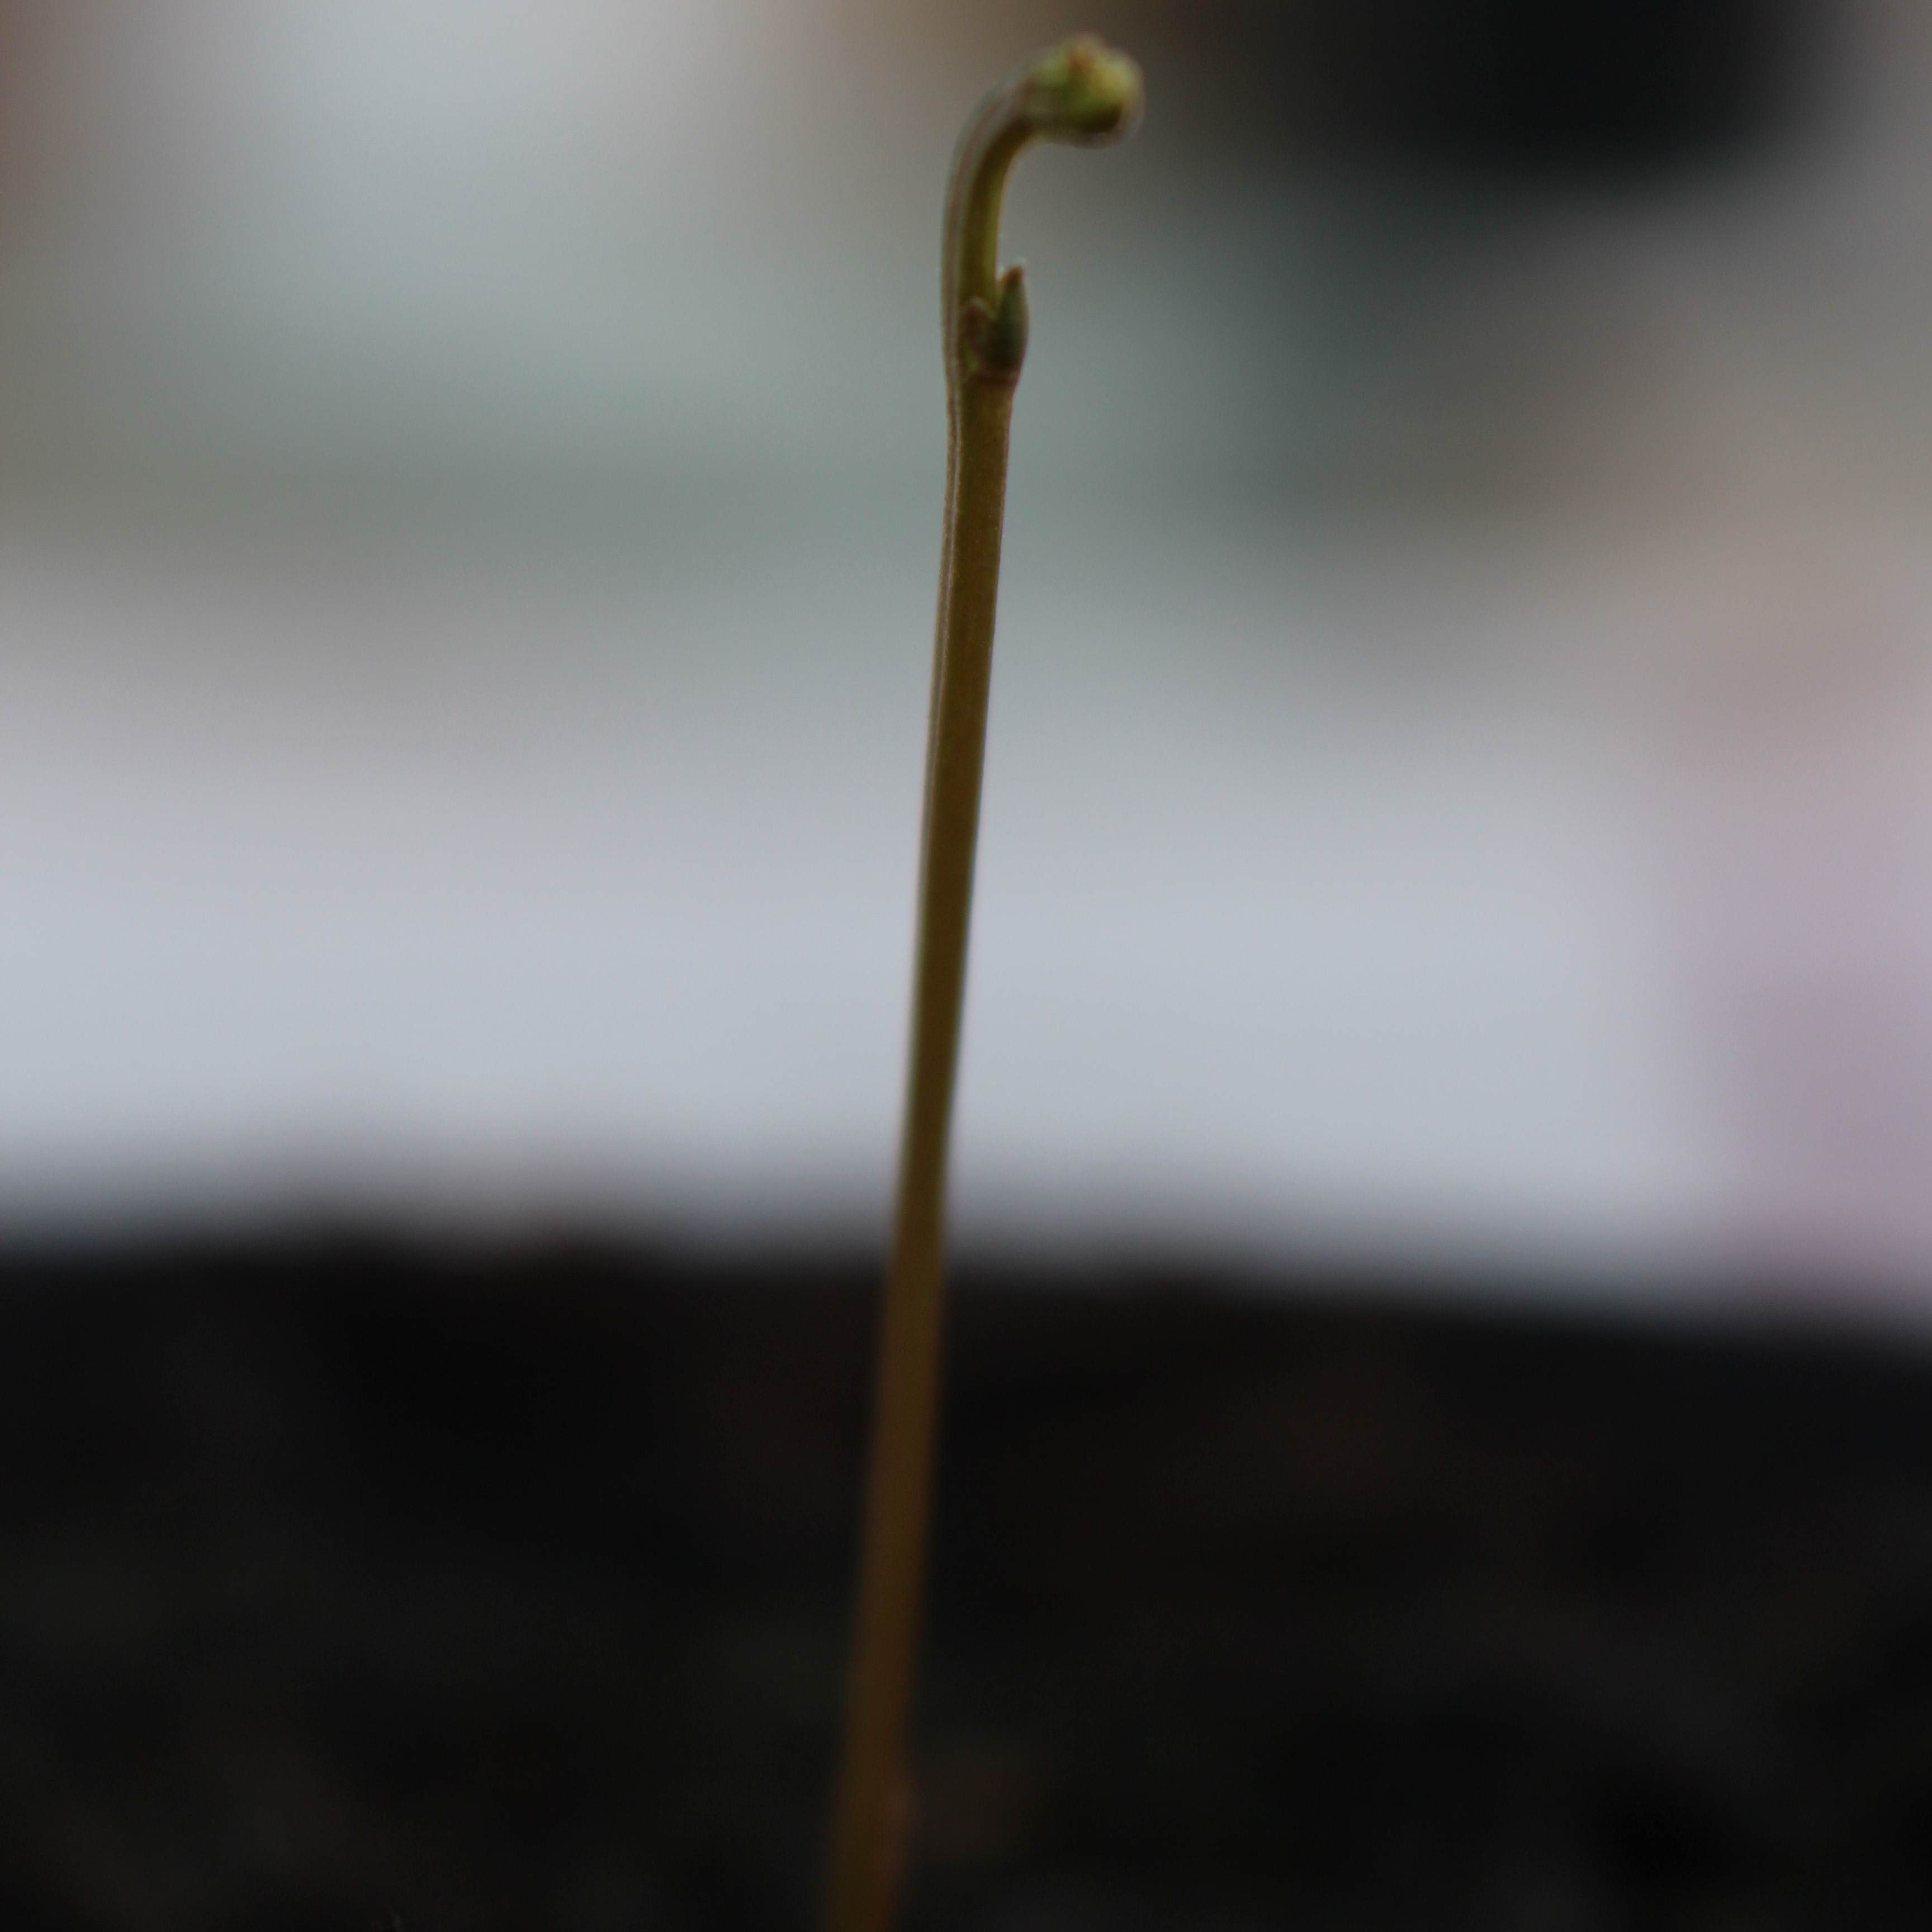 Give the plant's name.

Vicia sativa
